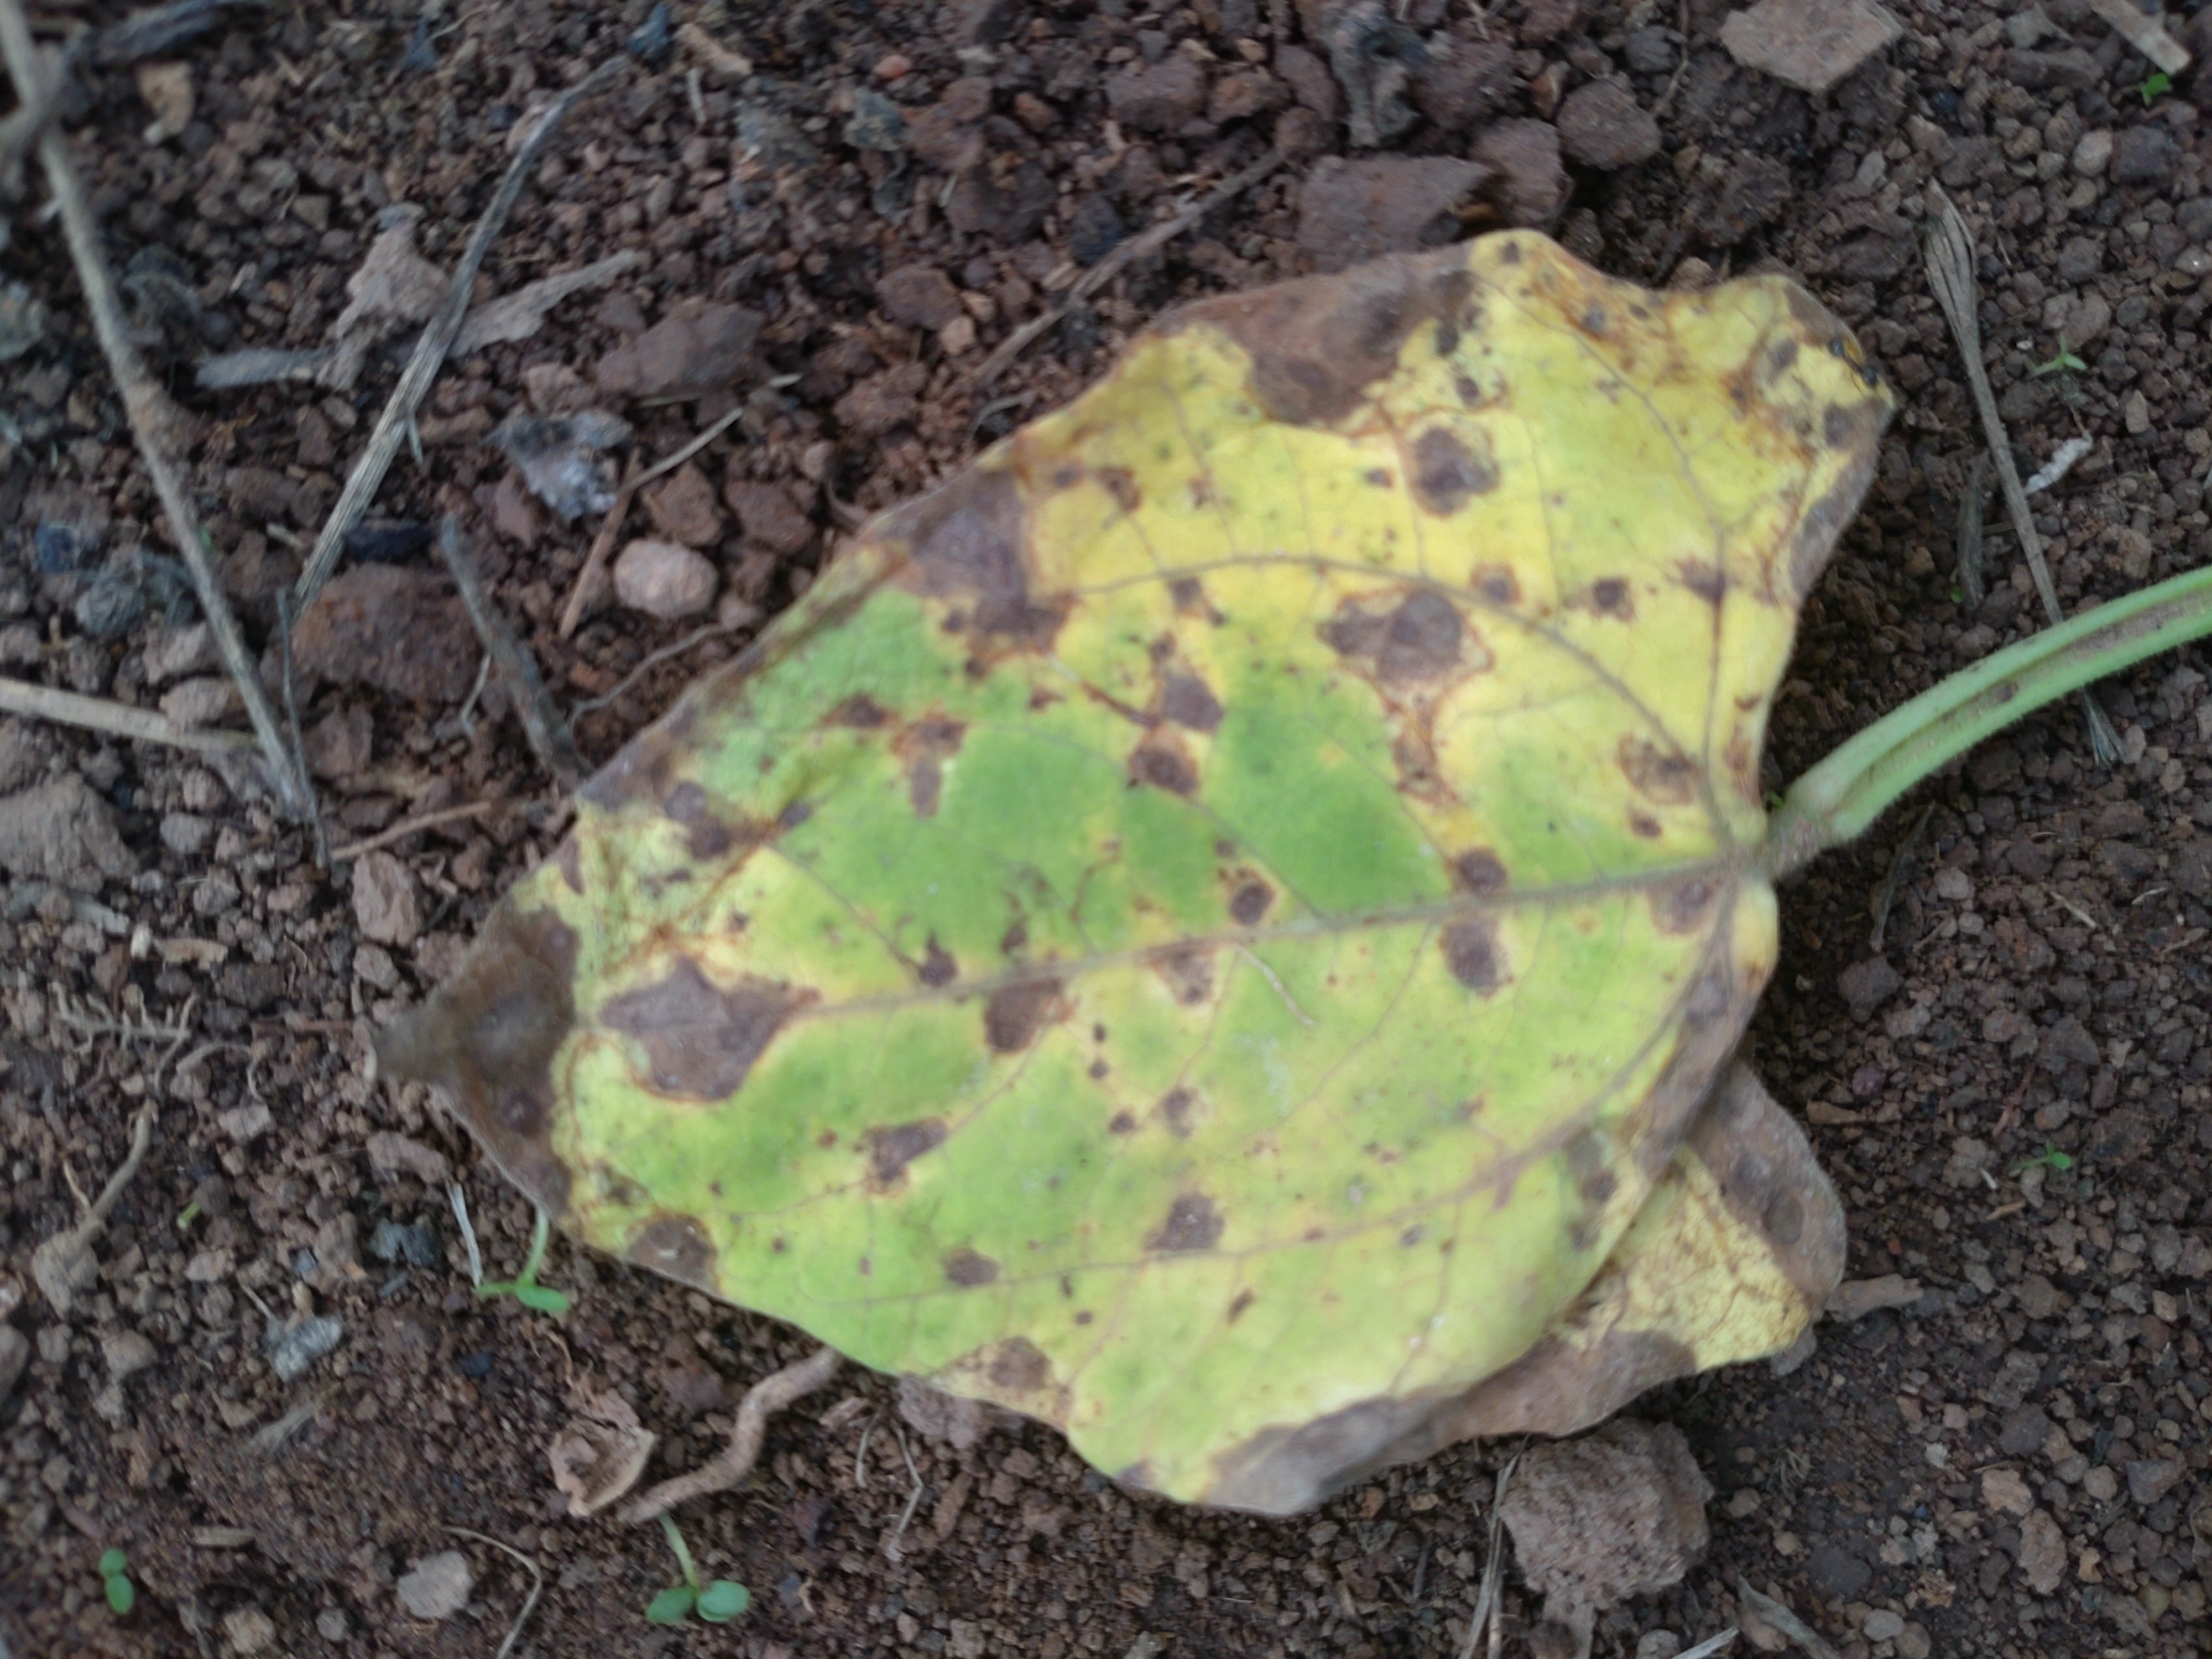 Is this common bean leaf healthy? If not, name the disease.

rust
